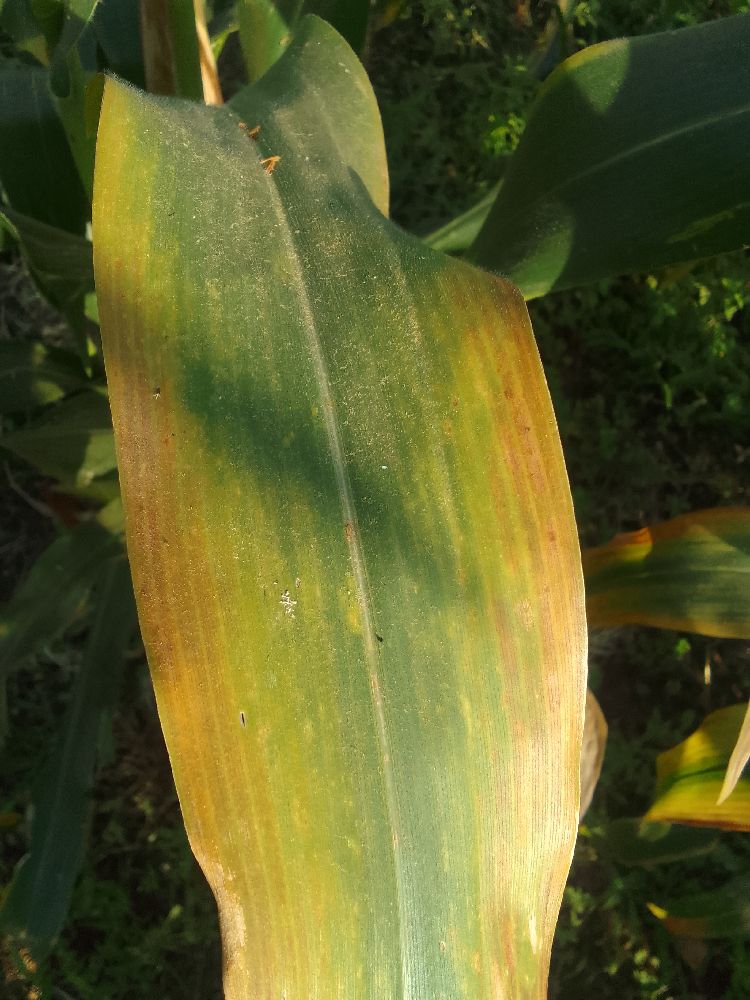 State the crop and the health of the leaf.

maize, maize lethal necrosis
